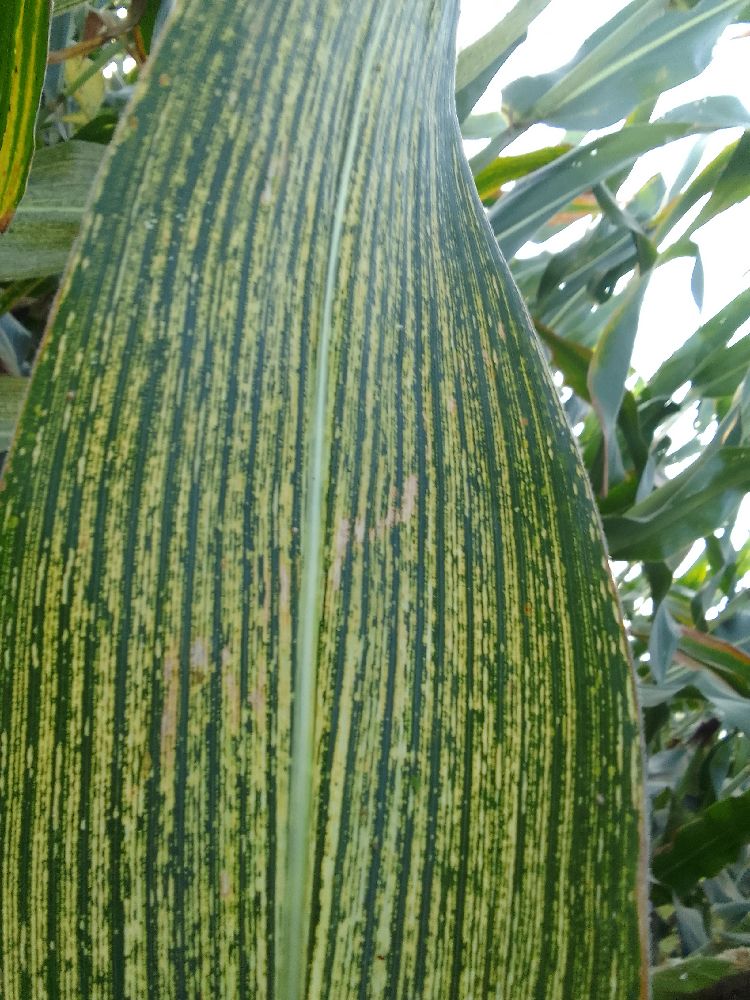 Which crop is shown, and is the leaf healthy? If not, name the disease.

maize, maize streak virus
